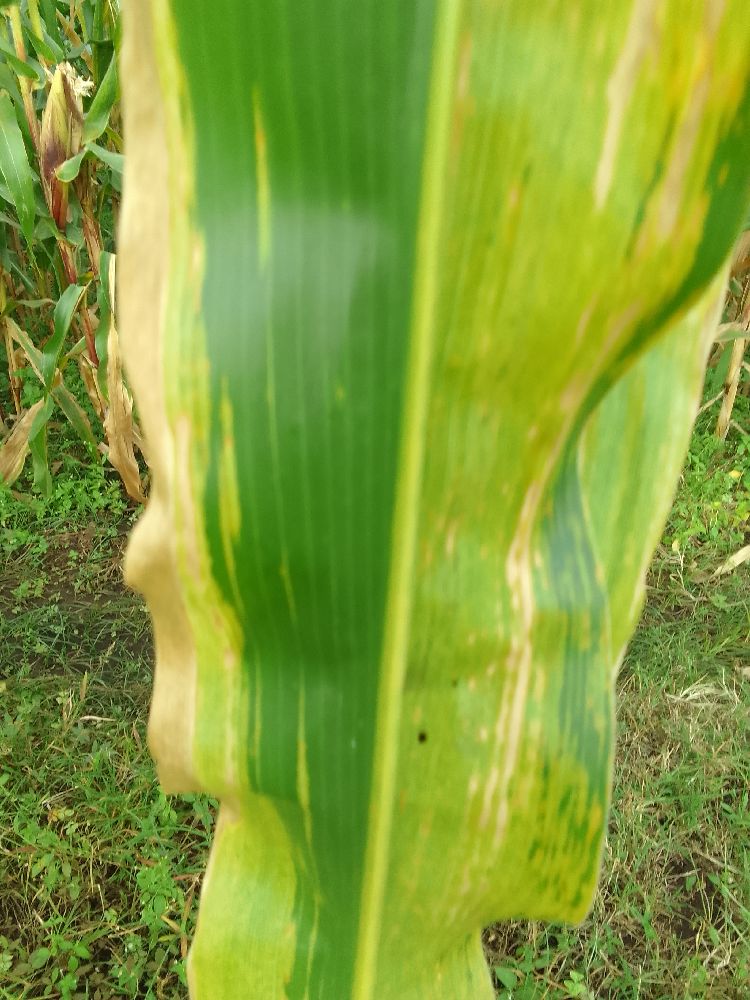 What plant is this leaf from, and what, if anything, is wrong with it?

maize, maize lethal necrosis
